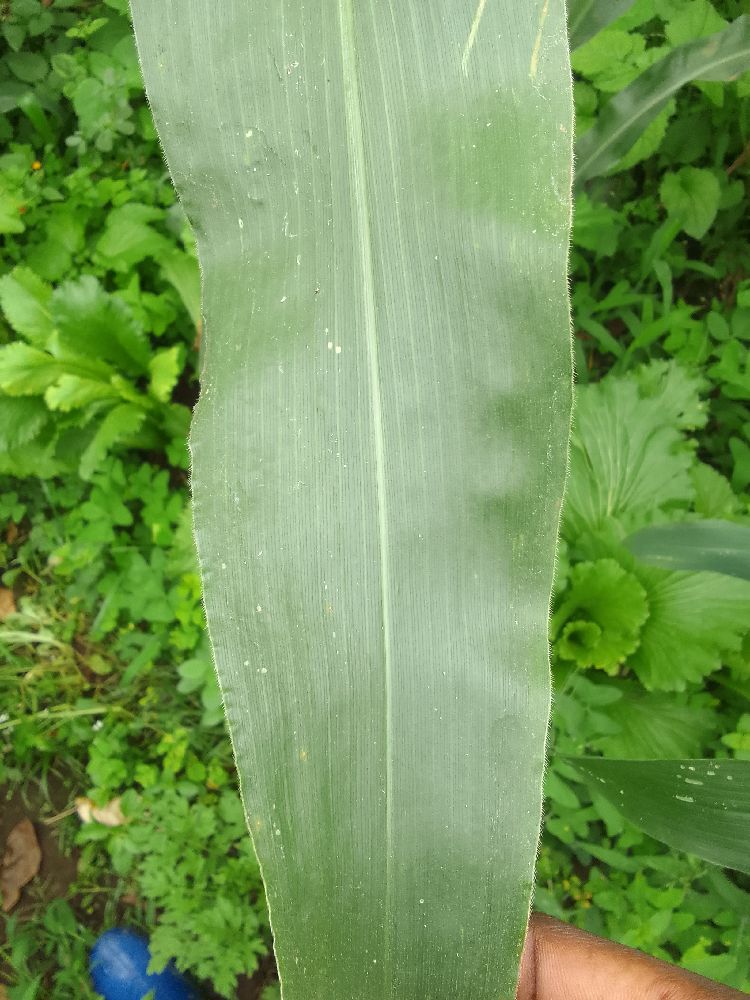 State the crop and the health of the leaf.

maize, healthy
